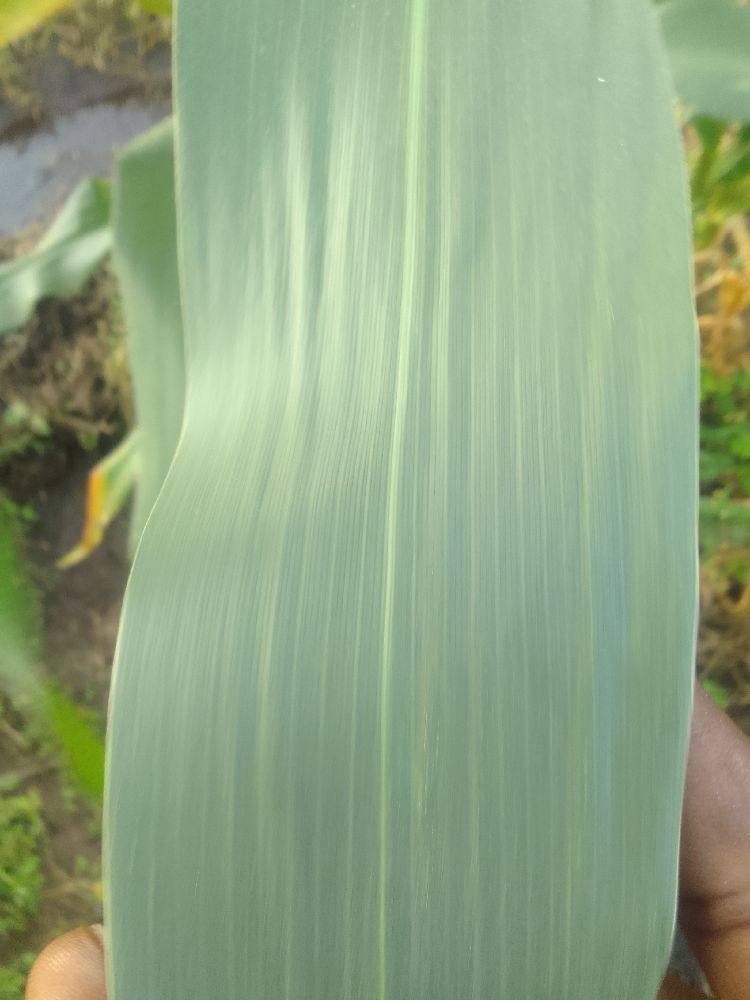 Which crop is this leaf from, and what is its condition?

maize, healthy
